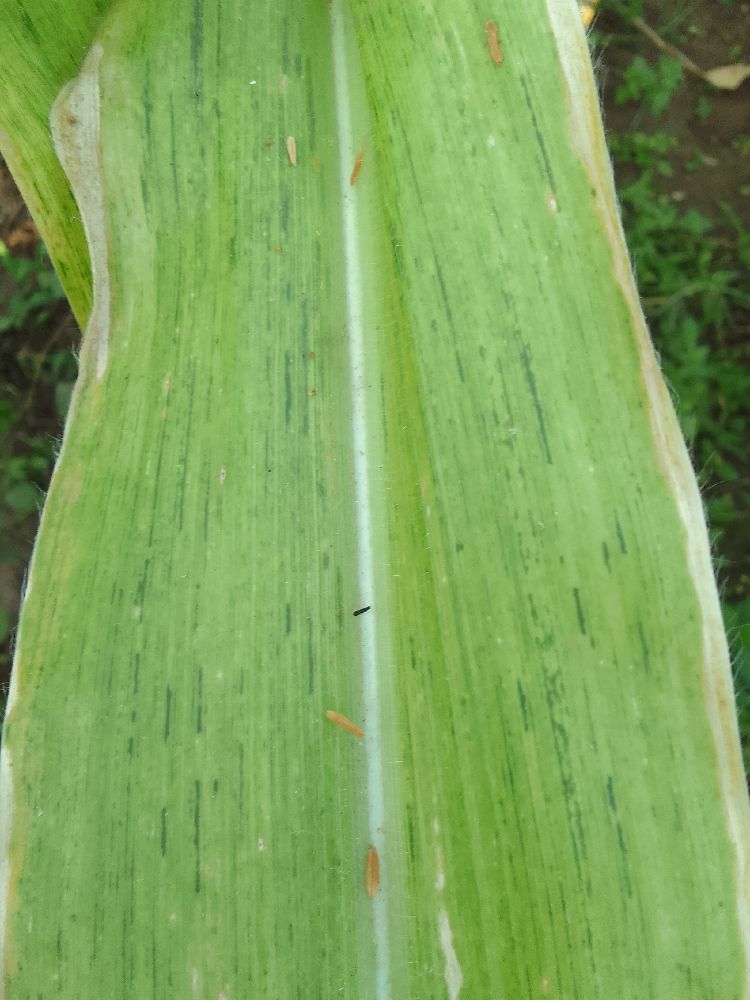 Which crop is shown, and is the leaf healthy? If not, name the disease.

maize, maize lethal necrosis
